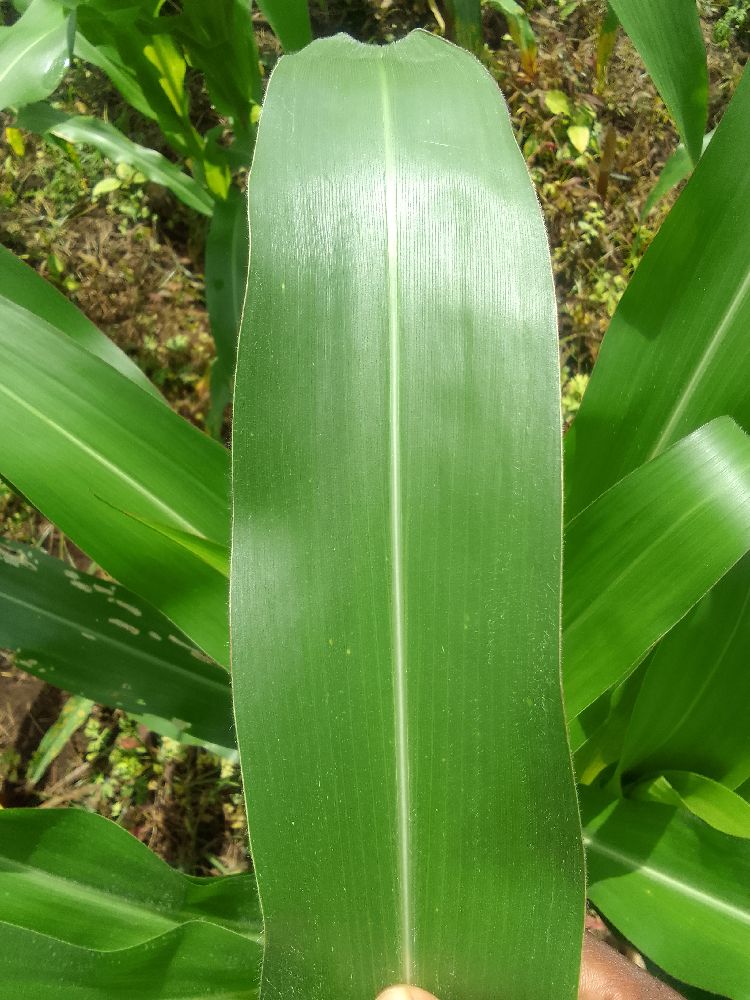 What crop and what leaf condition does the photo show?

maize, healthy
